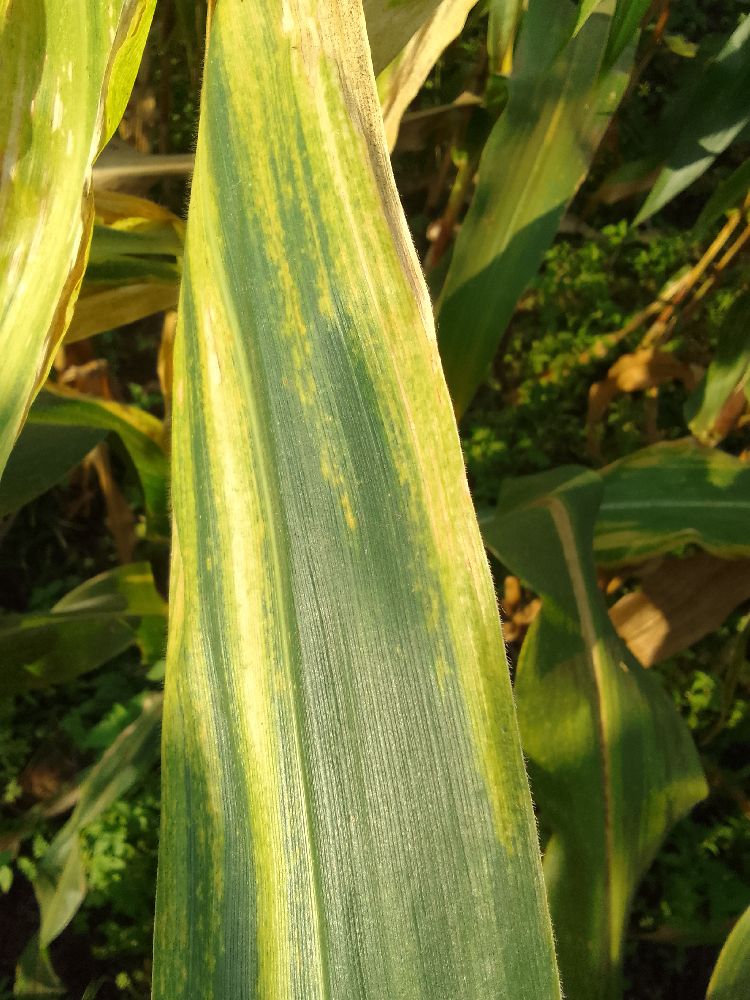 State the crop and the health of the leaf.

maize, maize lethal necrosis
